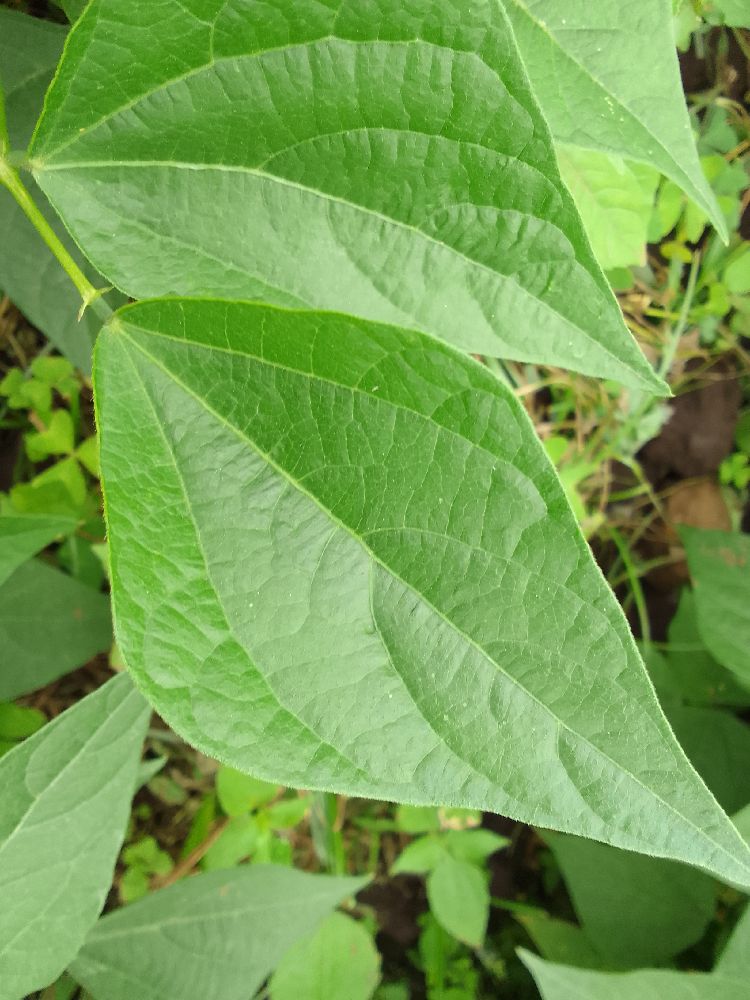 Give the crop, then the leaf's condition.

common bean, healthy
